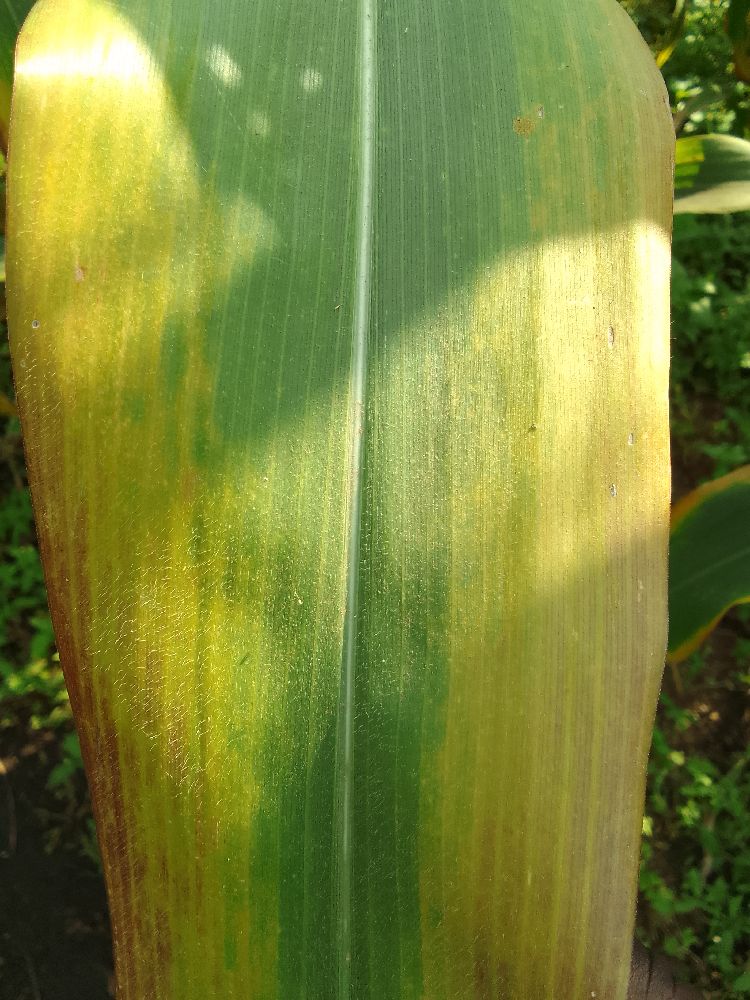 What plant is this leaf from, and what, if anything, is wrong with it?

maize, maize lethal necrosis
